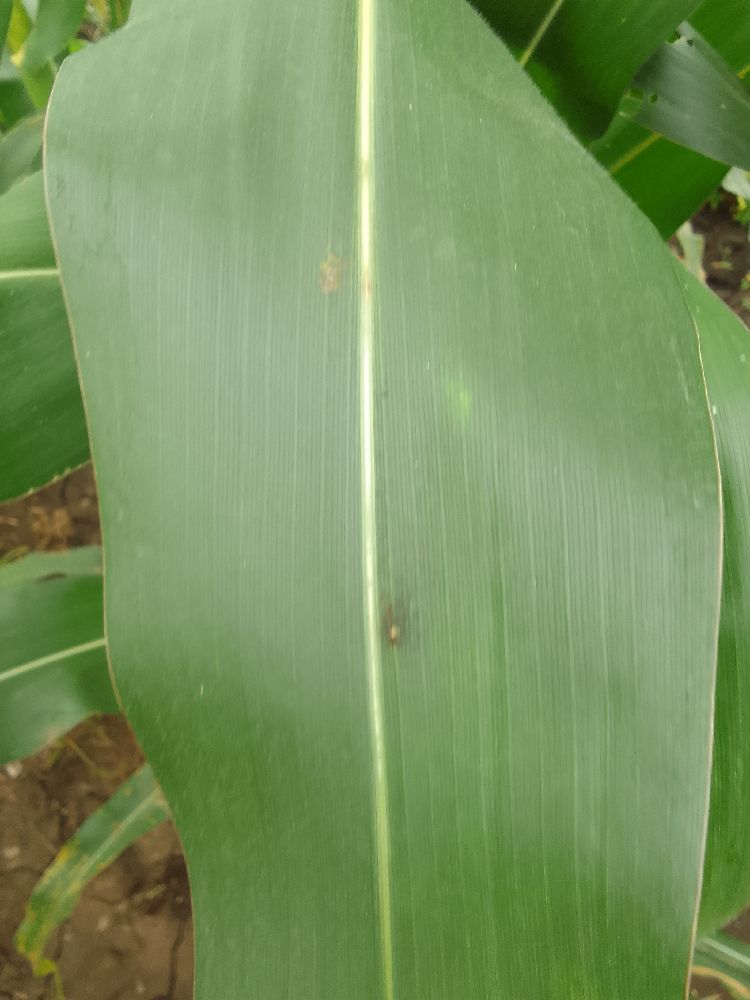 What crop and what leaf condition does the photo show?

maize, healthy
